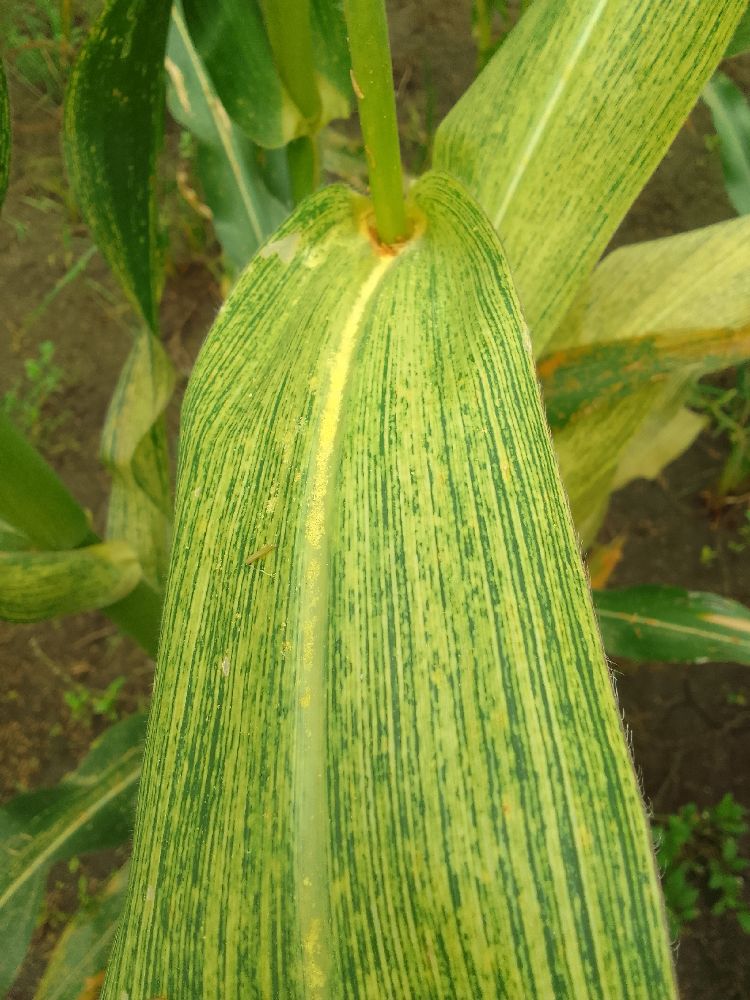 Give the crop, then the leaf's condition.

maize, maize streak virus
